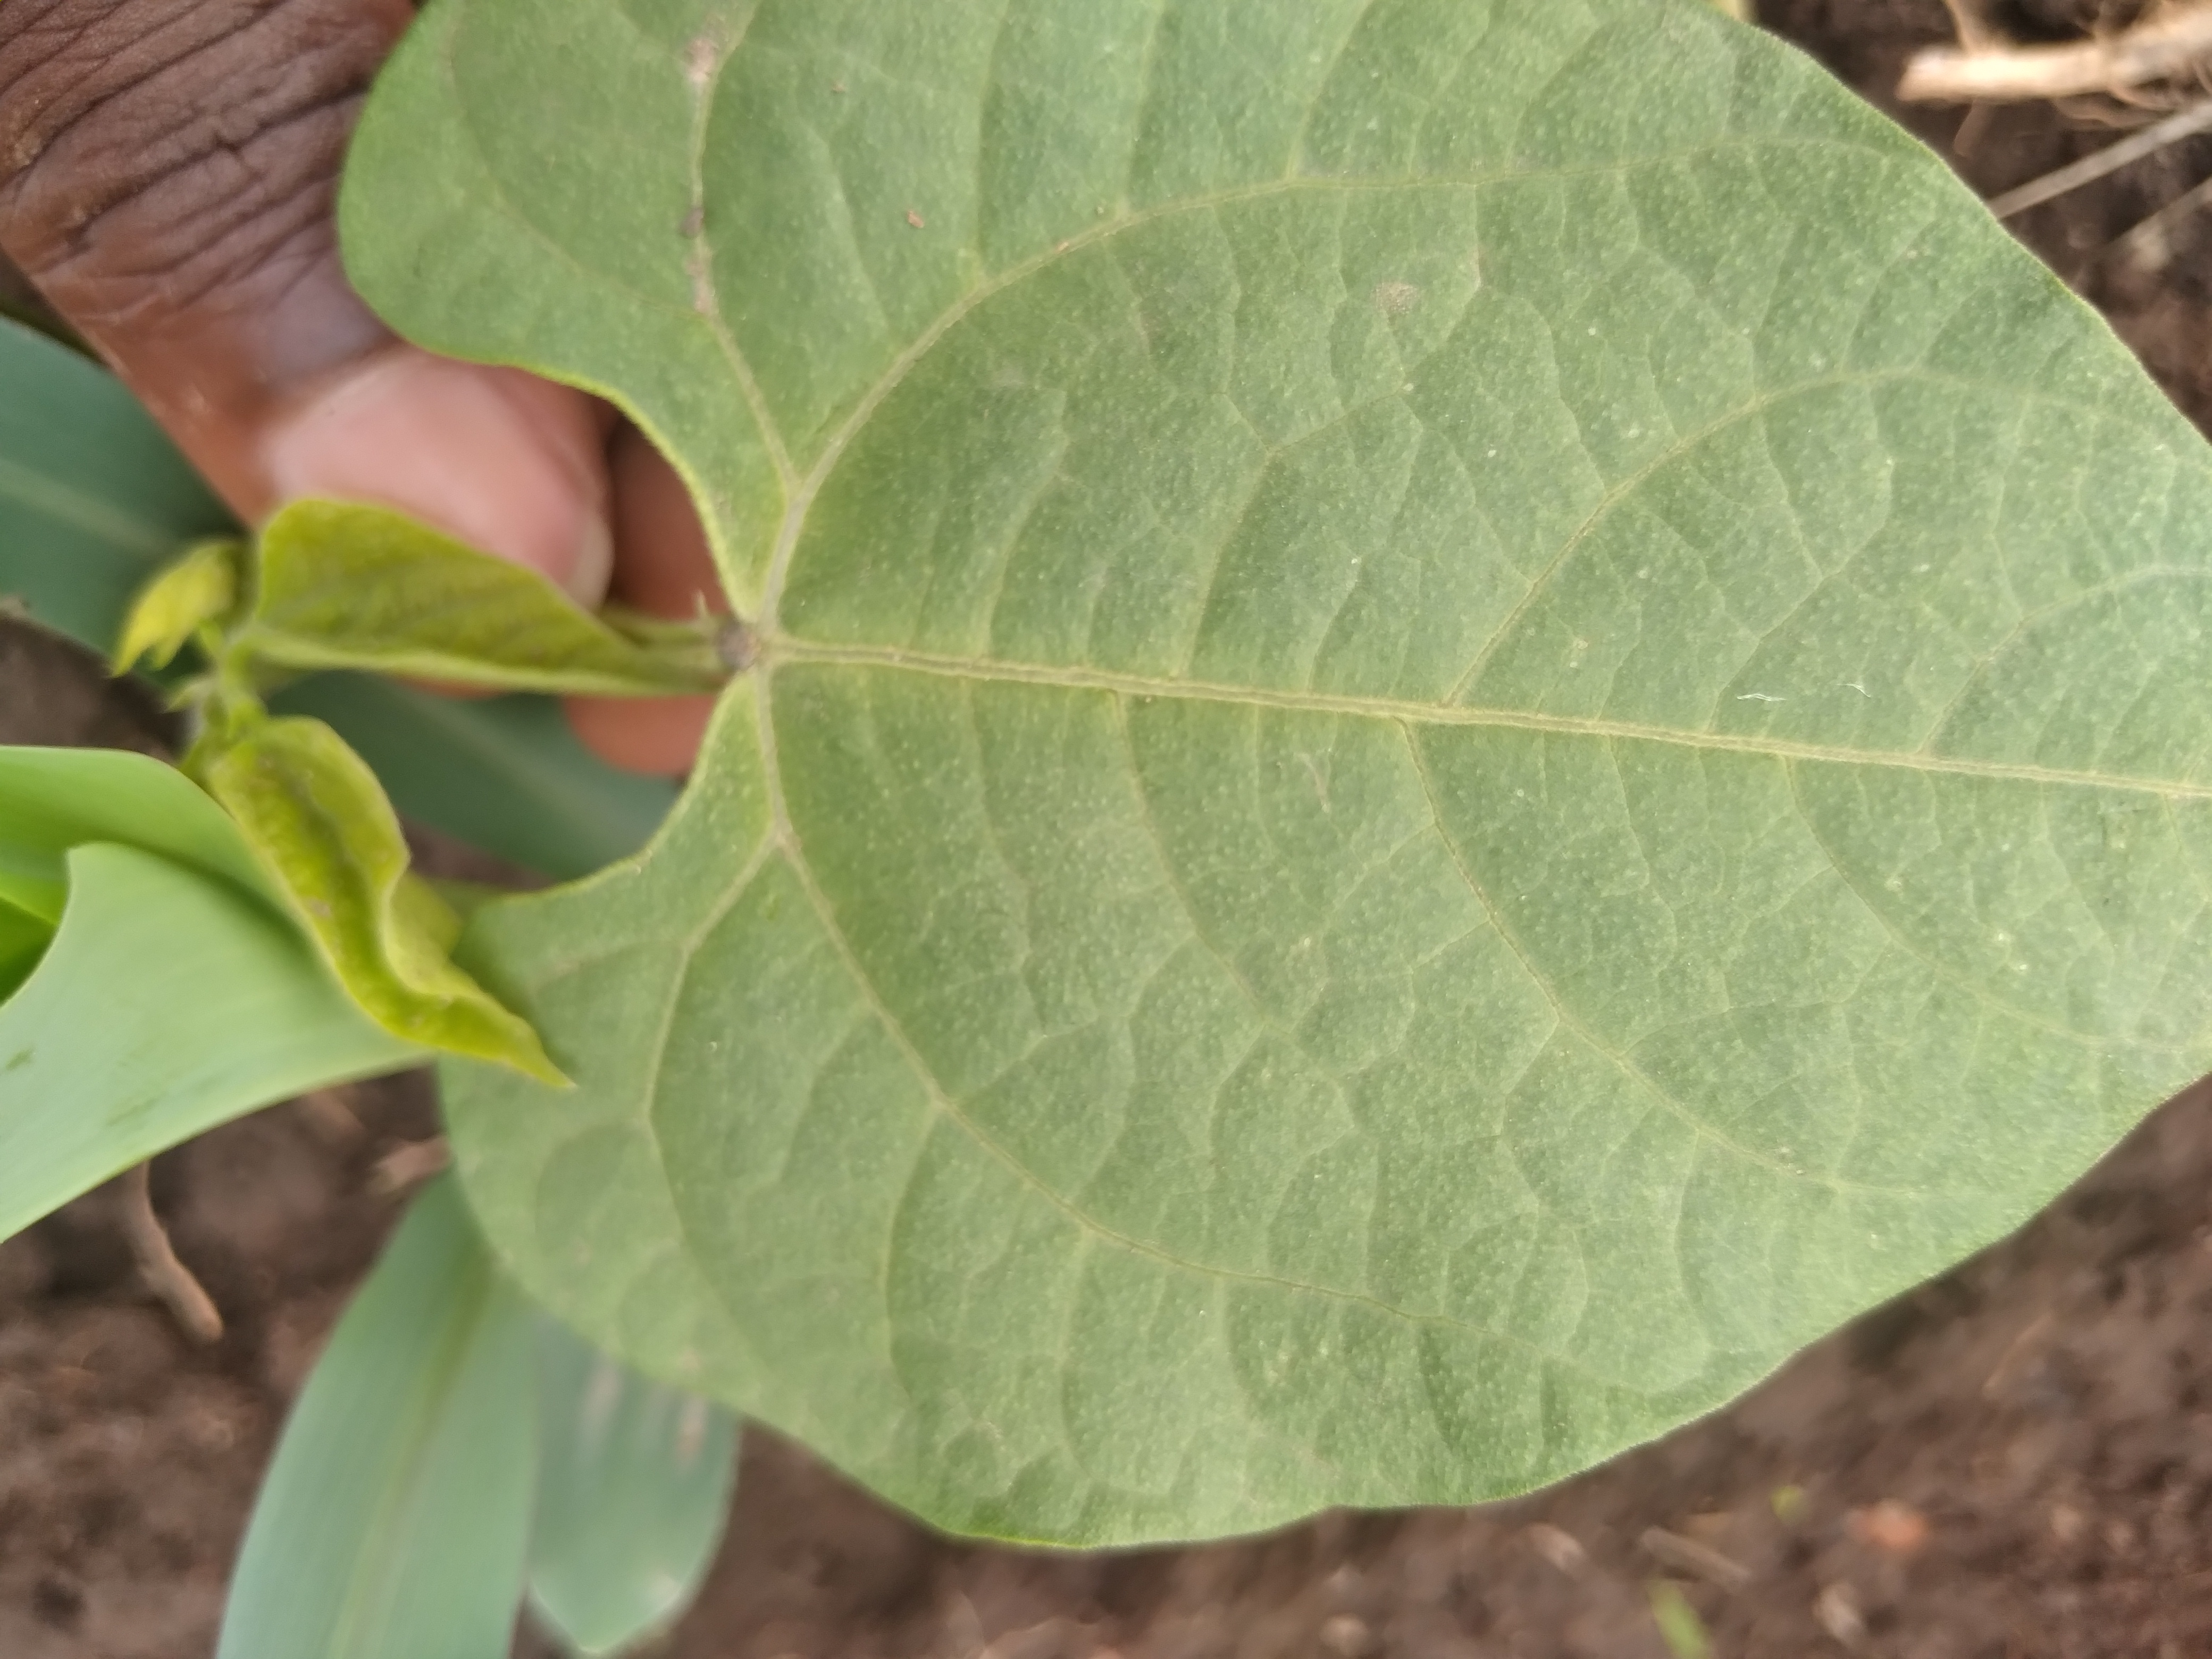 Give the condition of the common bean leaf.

healthy
